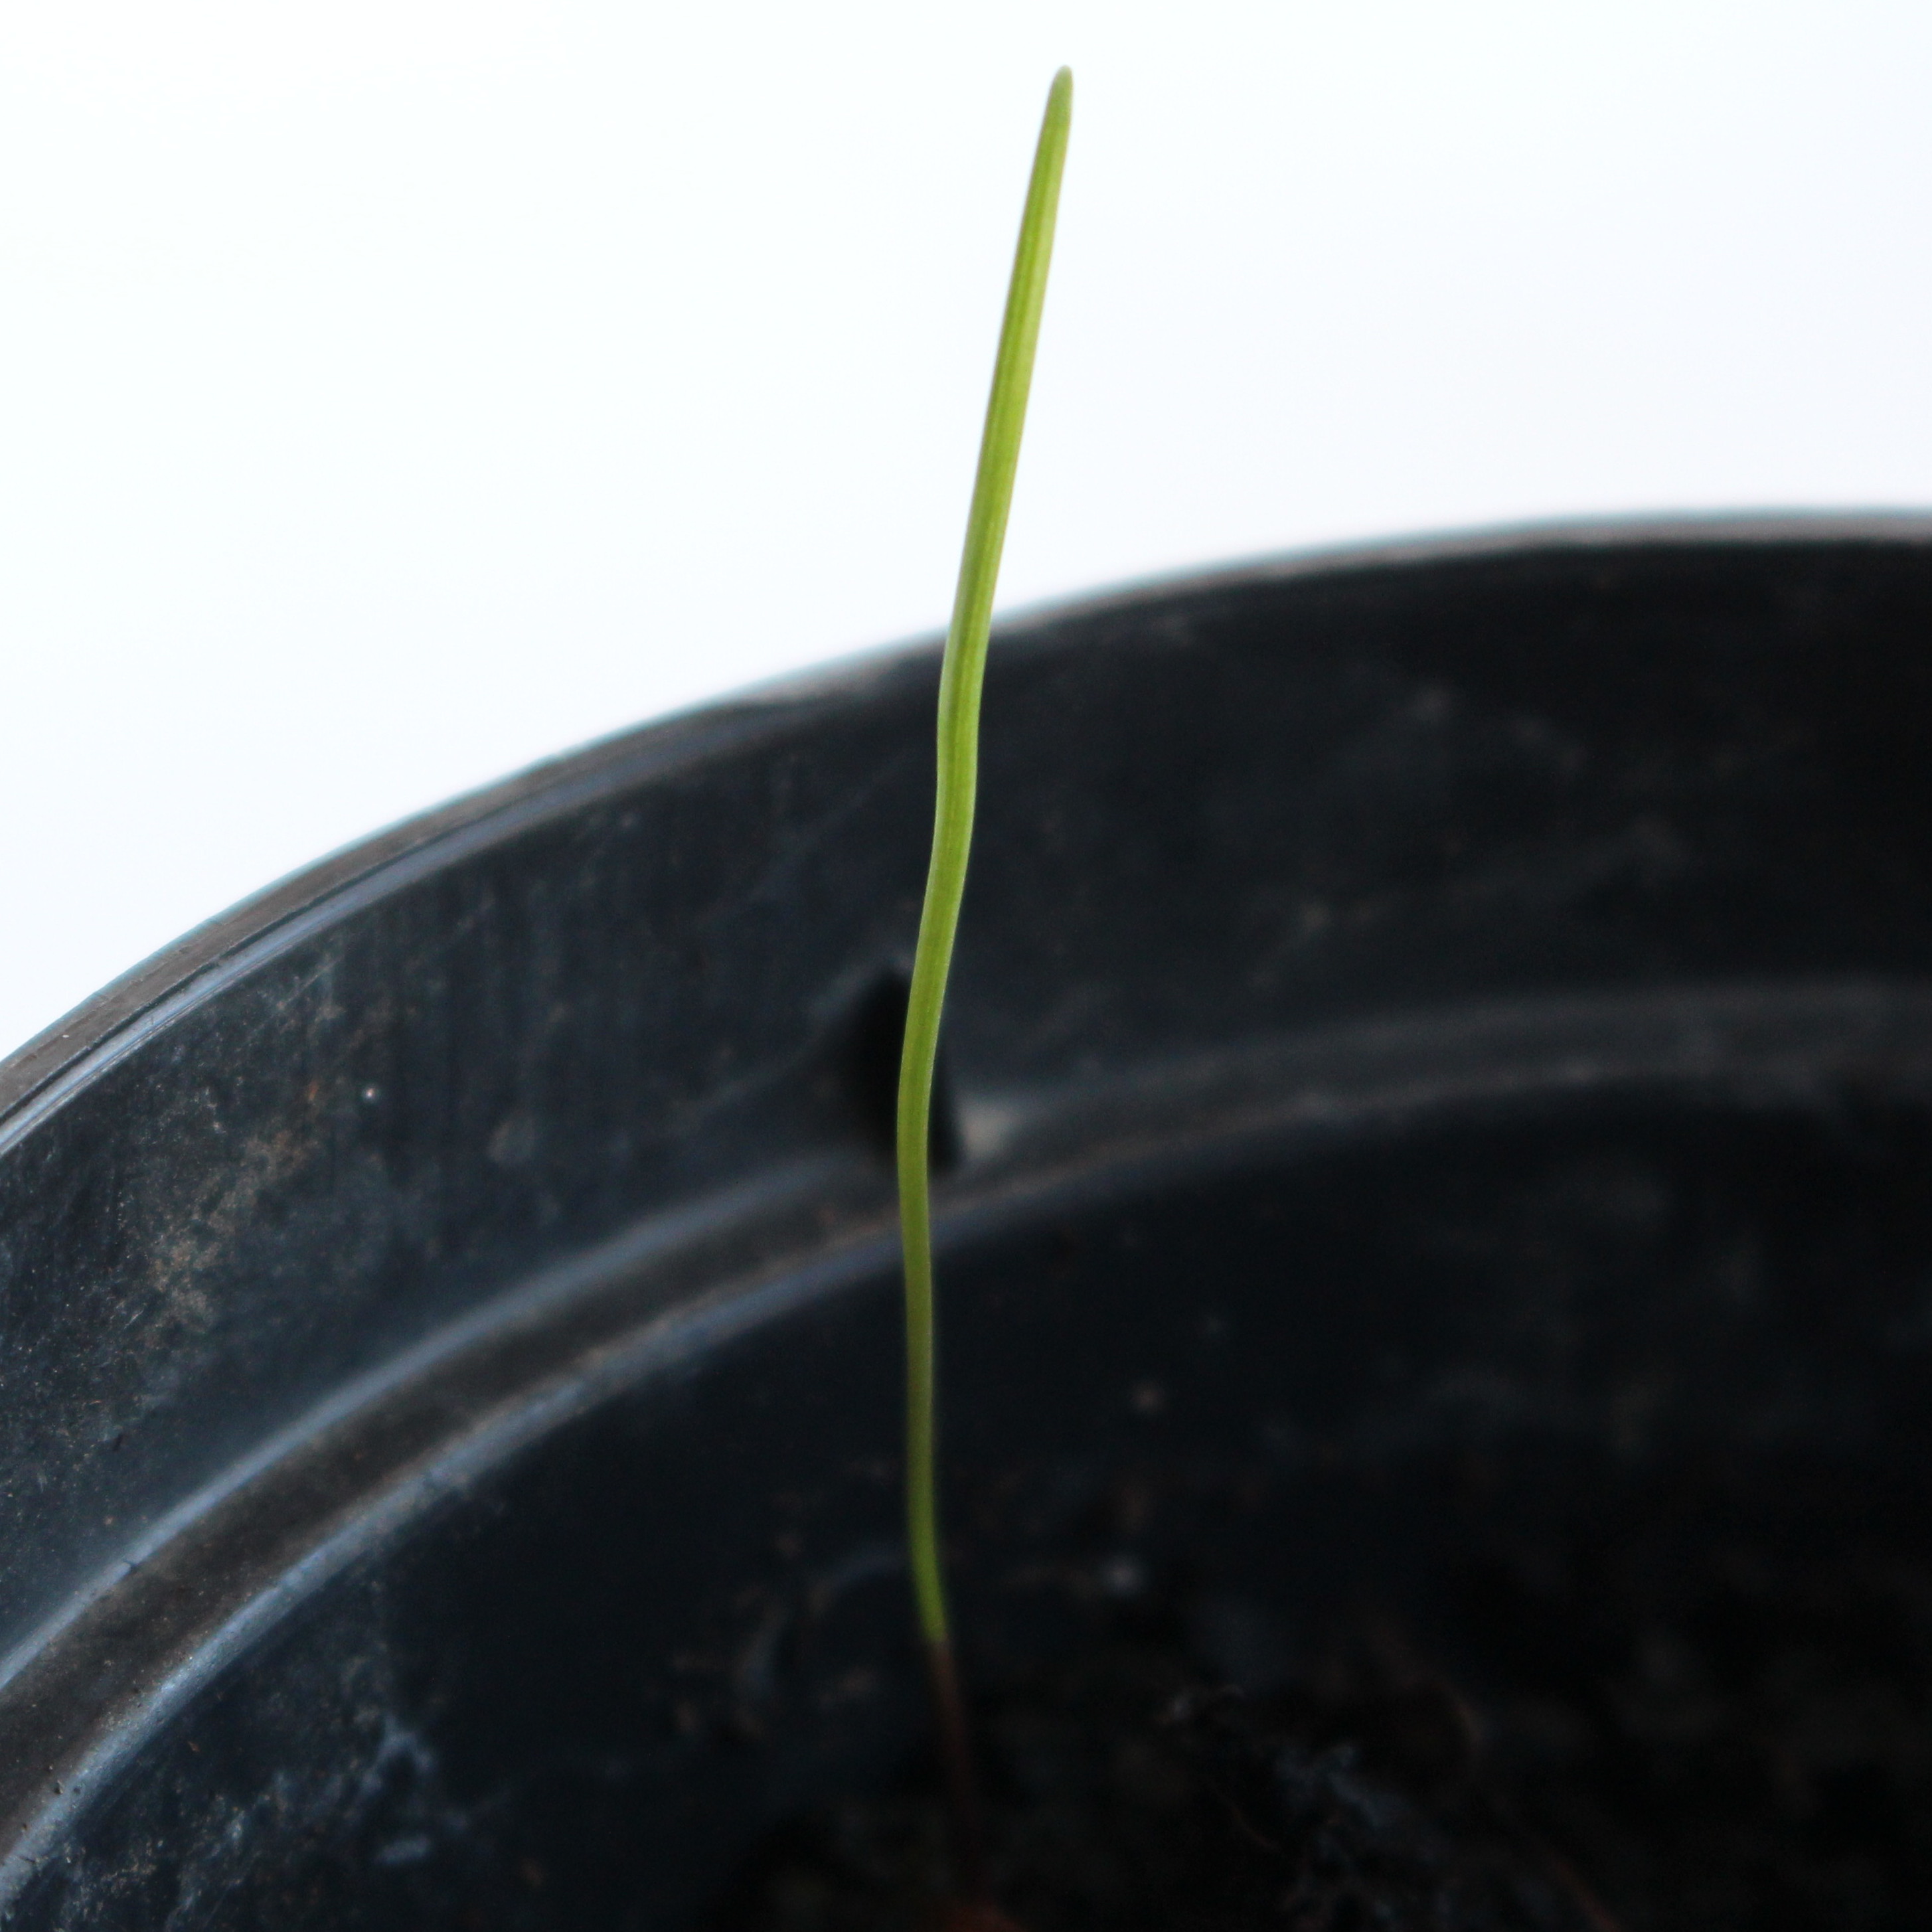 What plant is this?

Lolium multiflorum
